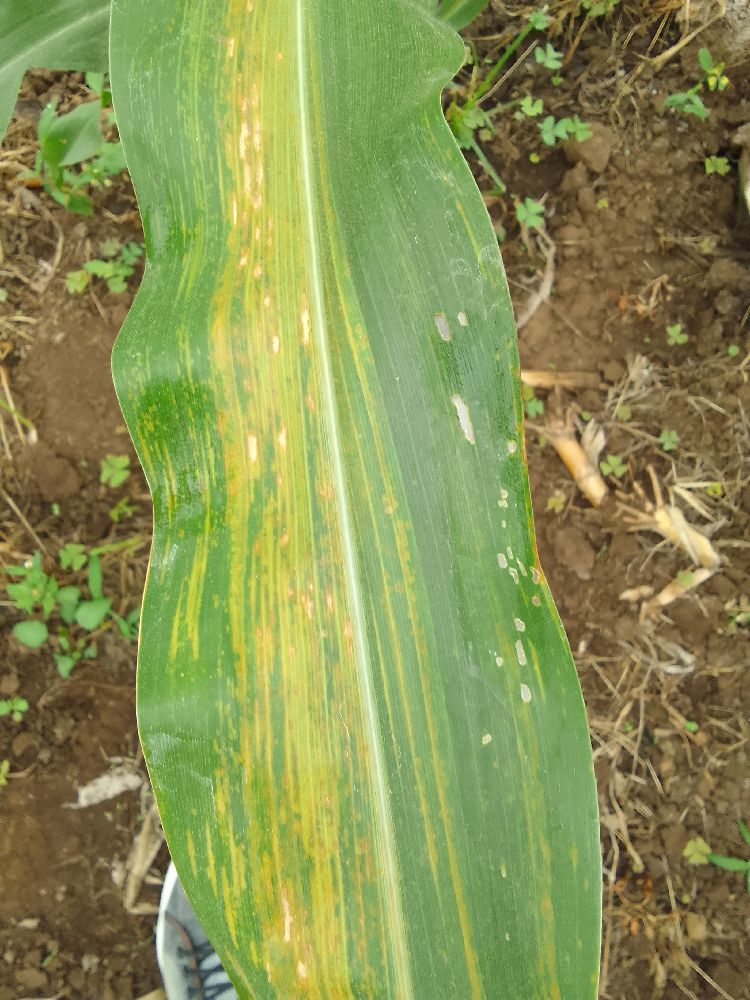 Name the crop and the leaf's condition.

maize, maize lethal necrosis
